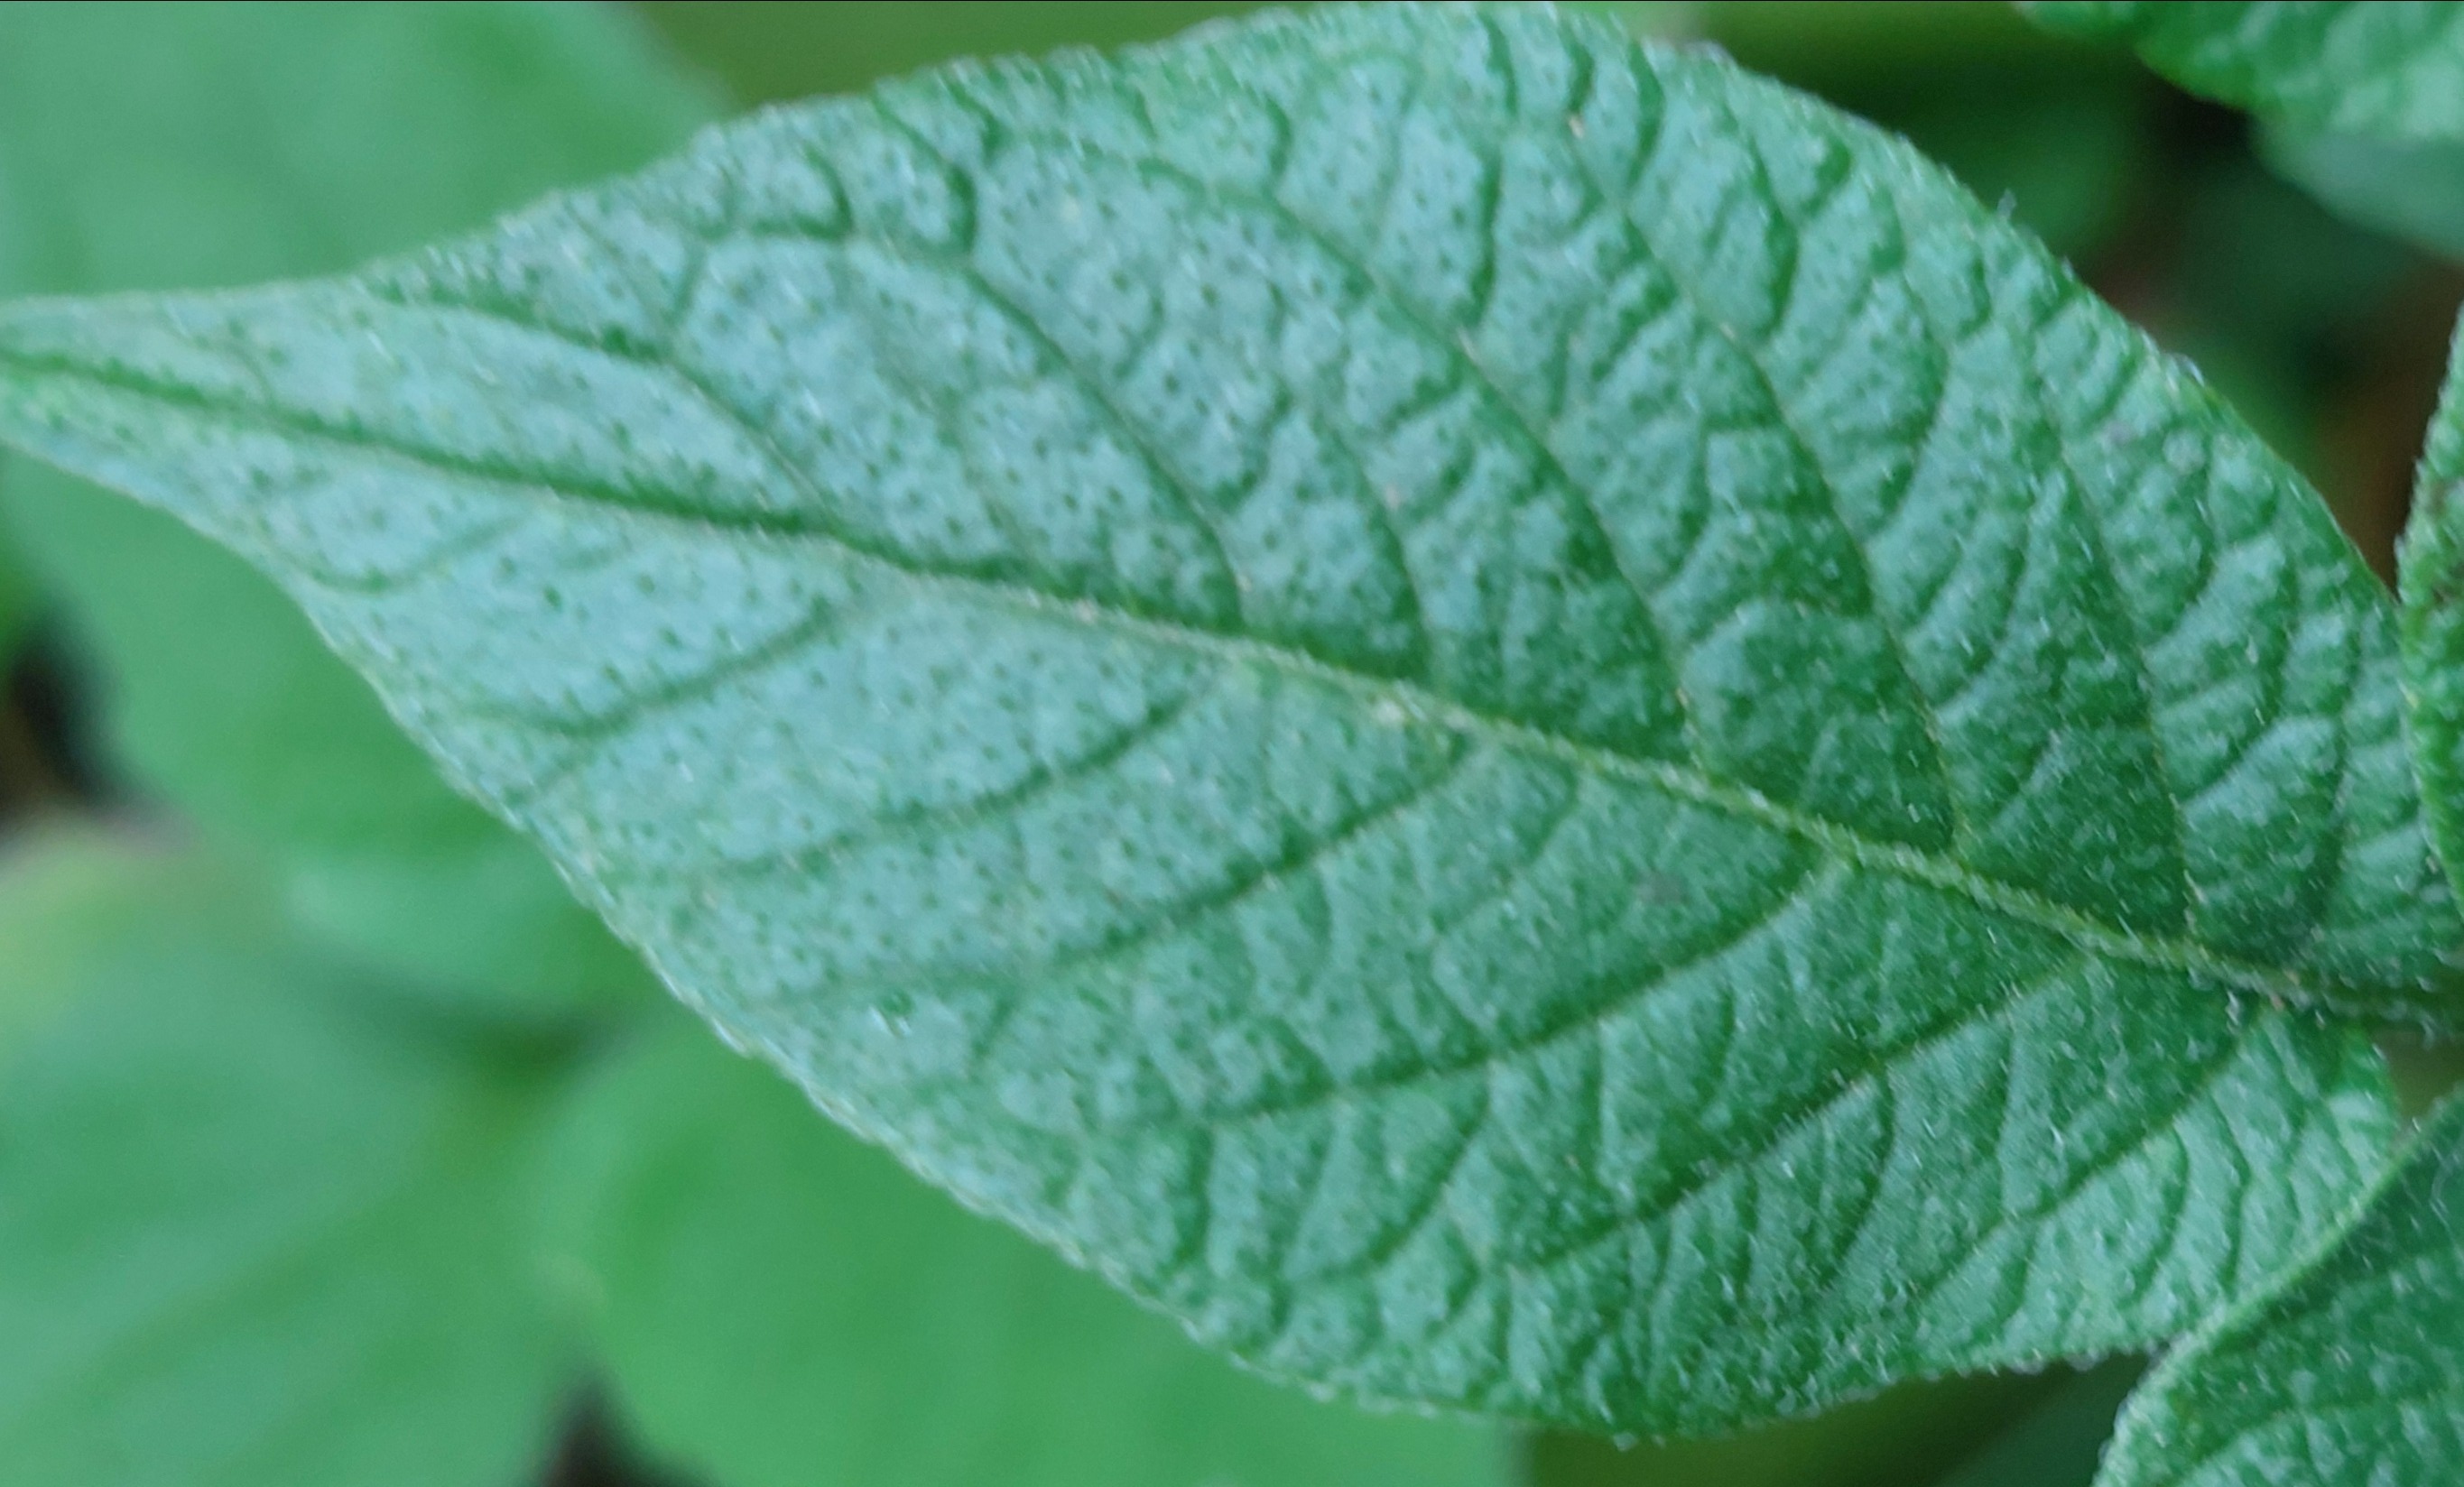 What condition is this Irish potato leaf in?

healthy
